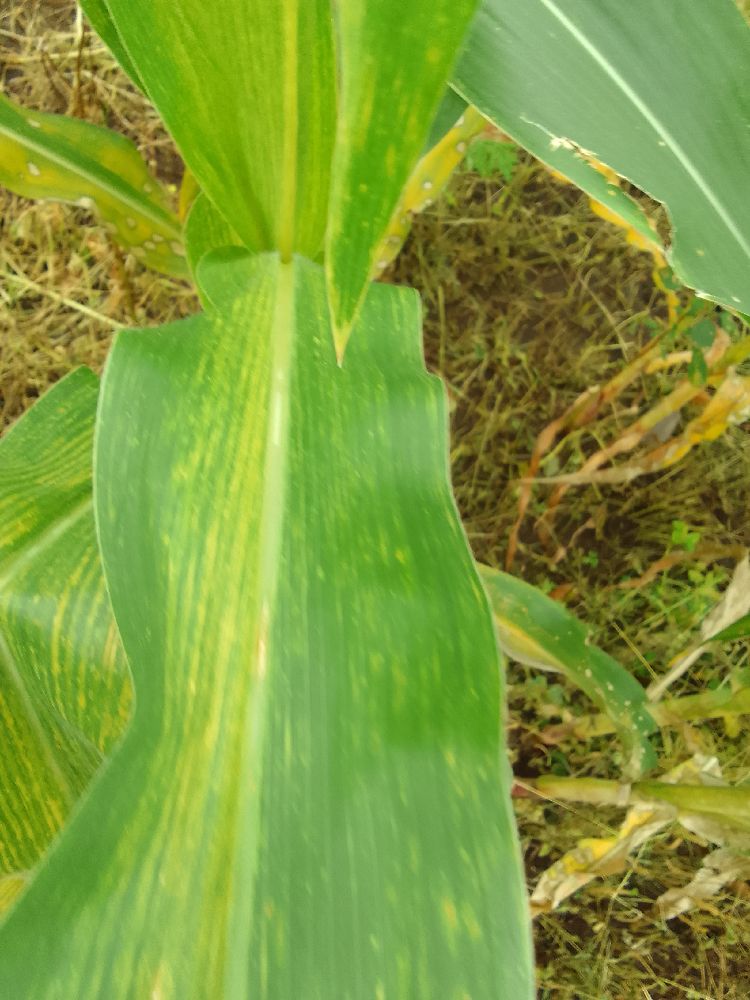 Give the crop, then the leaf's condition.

maize, maize streak virus
